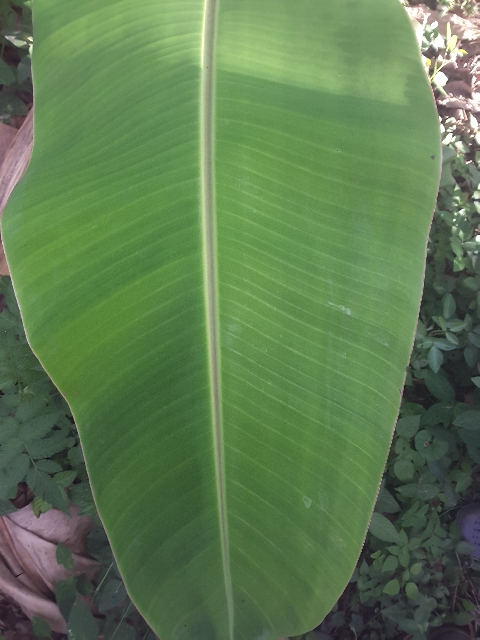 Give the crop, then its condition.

banana, healthy
